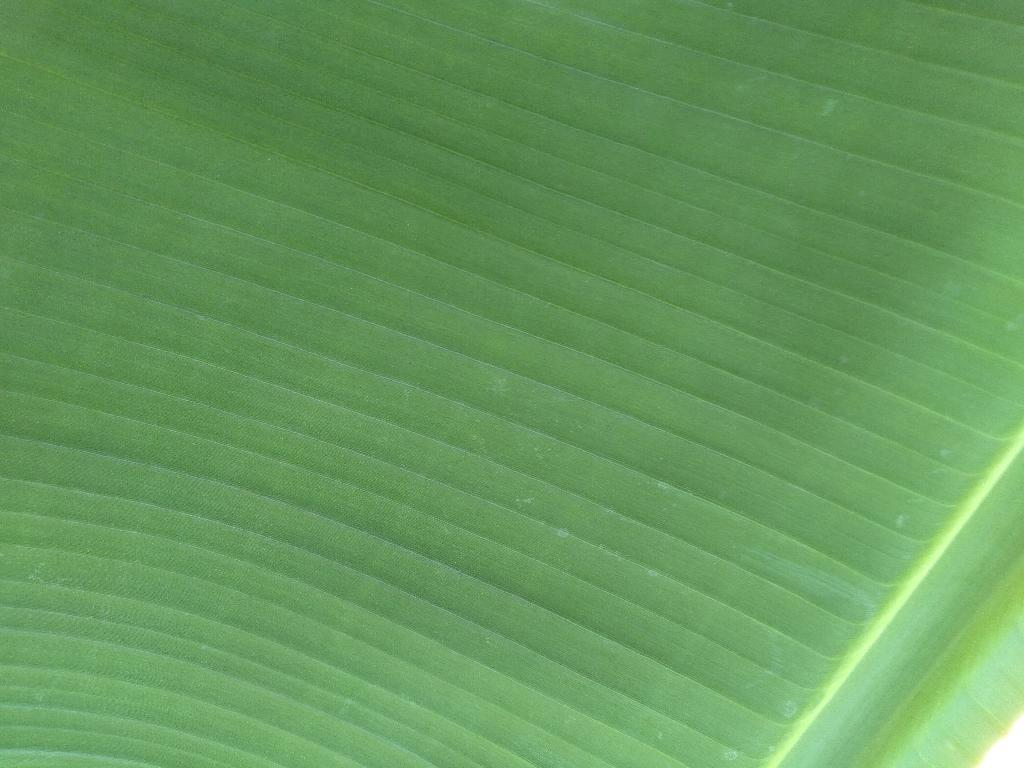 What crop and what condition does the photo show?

banana, healthy
